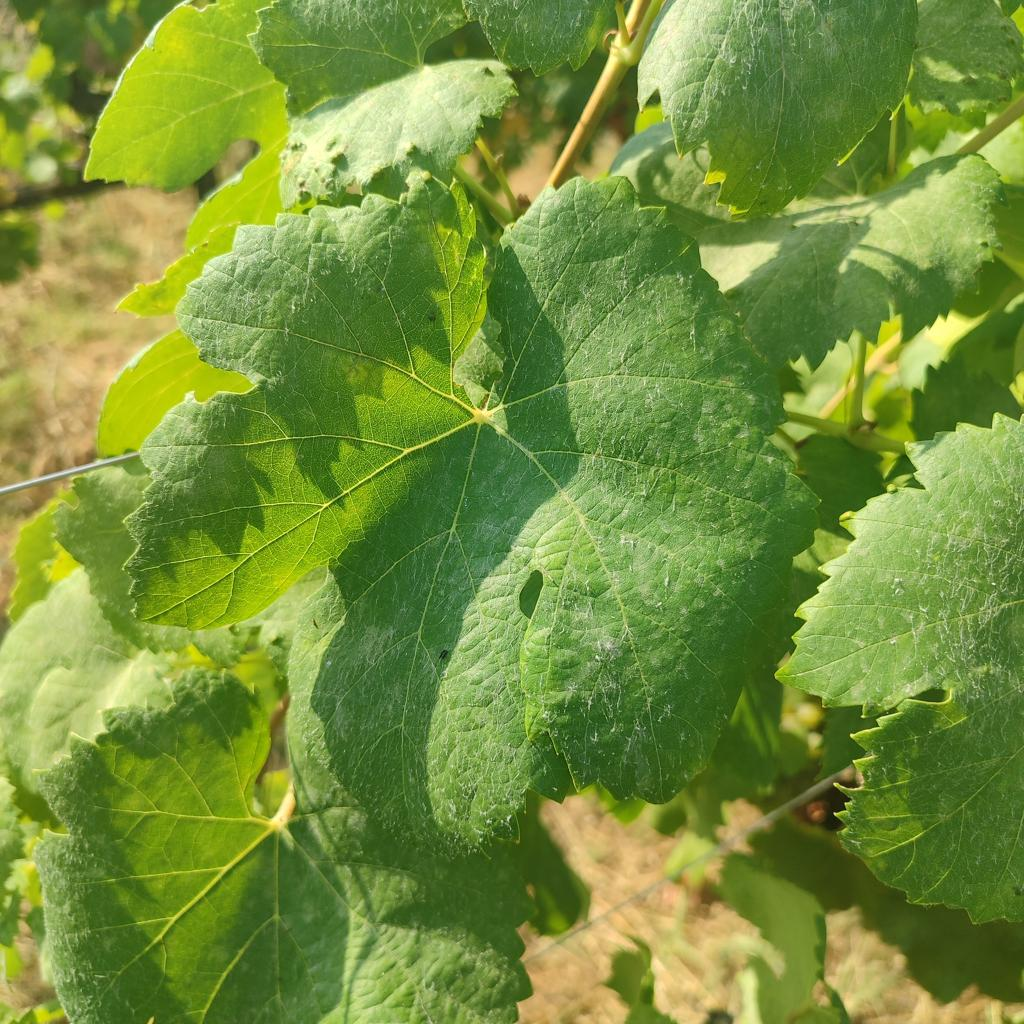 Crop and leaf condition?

grapevine, healthy
